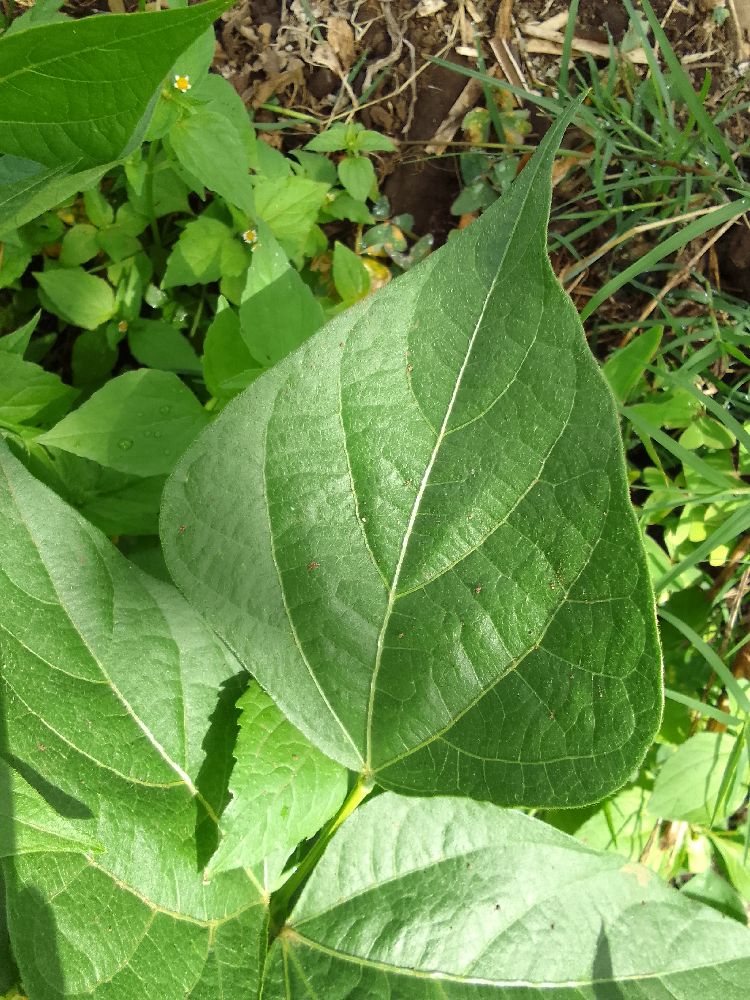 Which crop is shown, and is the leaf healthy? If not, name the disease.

common bean, healthy
